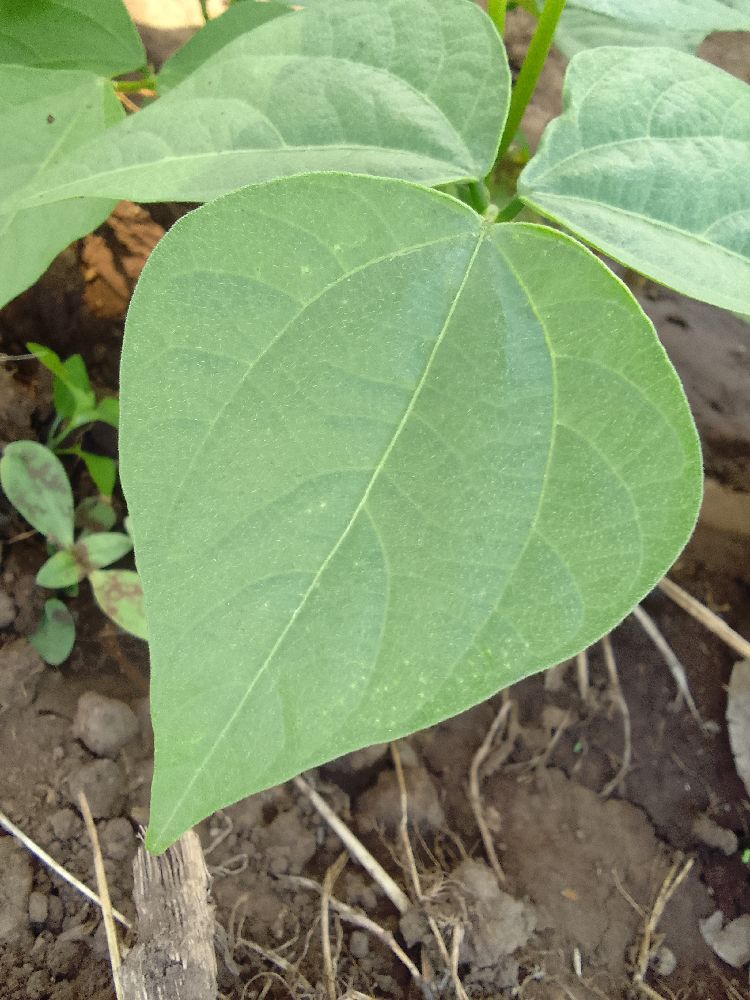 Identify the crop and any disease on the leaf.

common bean, healthy
